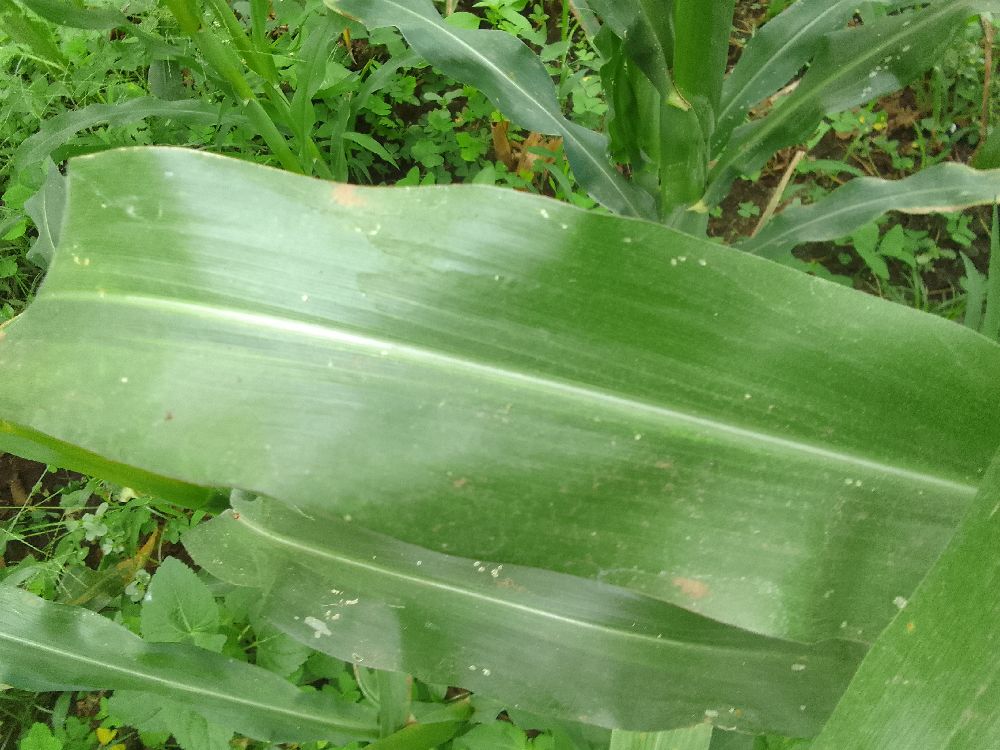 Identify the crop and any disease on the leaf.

maize, healthy
